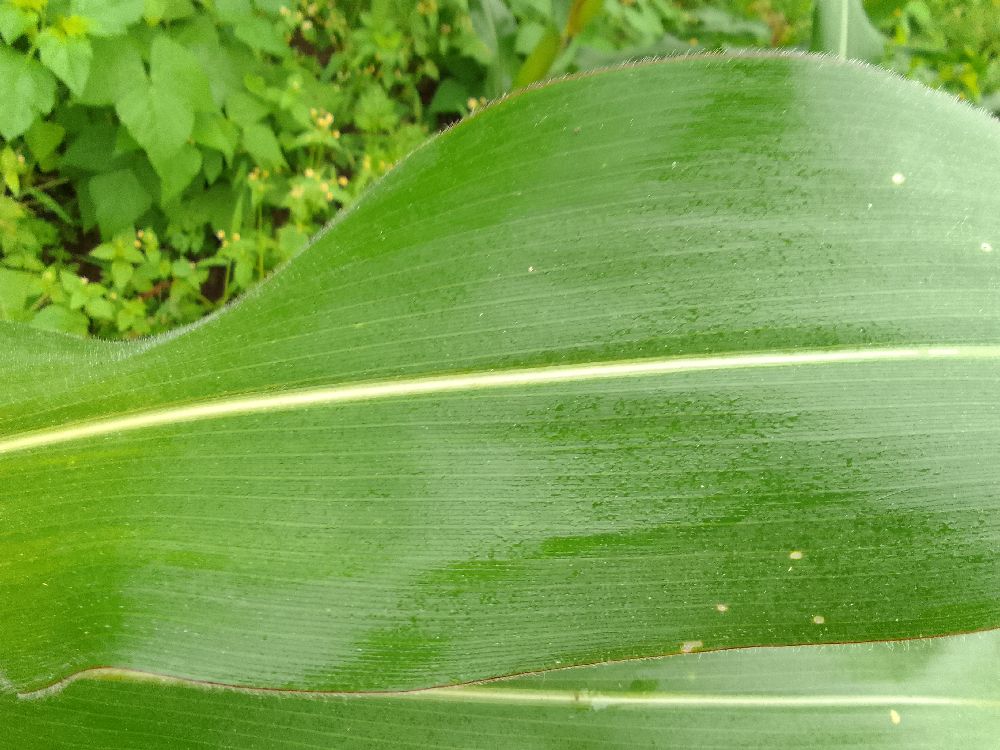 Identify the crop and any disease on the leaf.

maize, healthy
